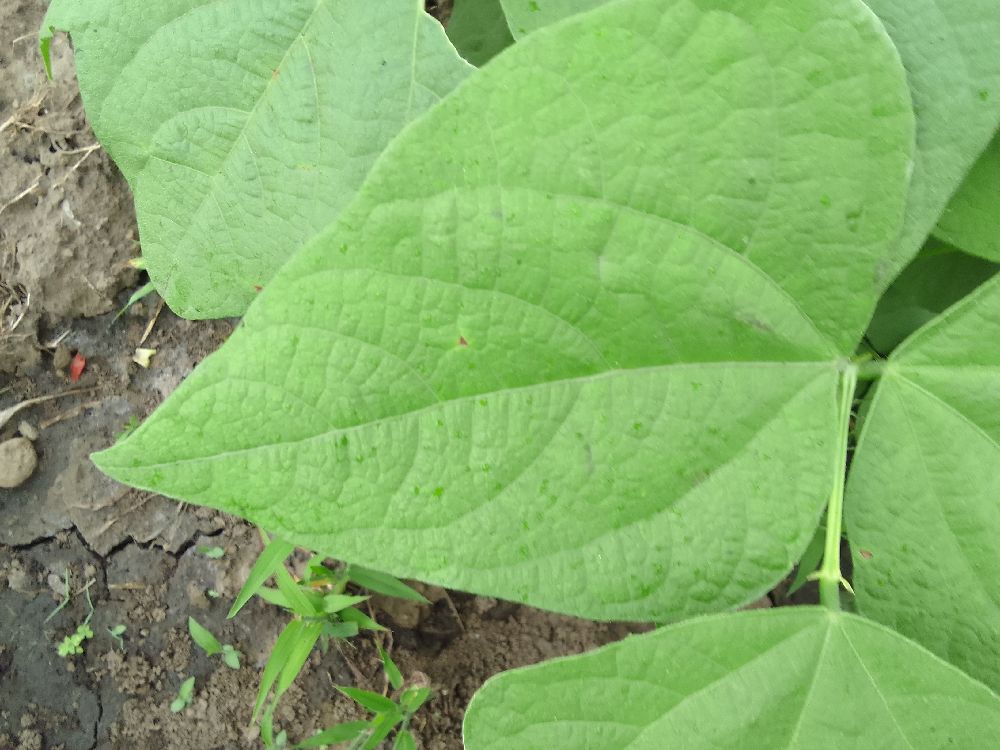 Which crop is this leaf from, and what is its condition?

common bean, healthy
